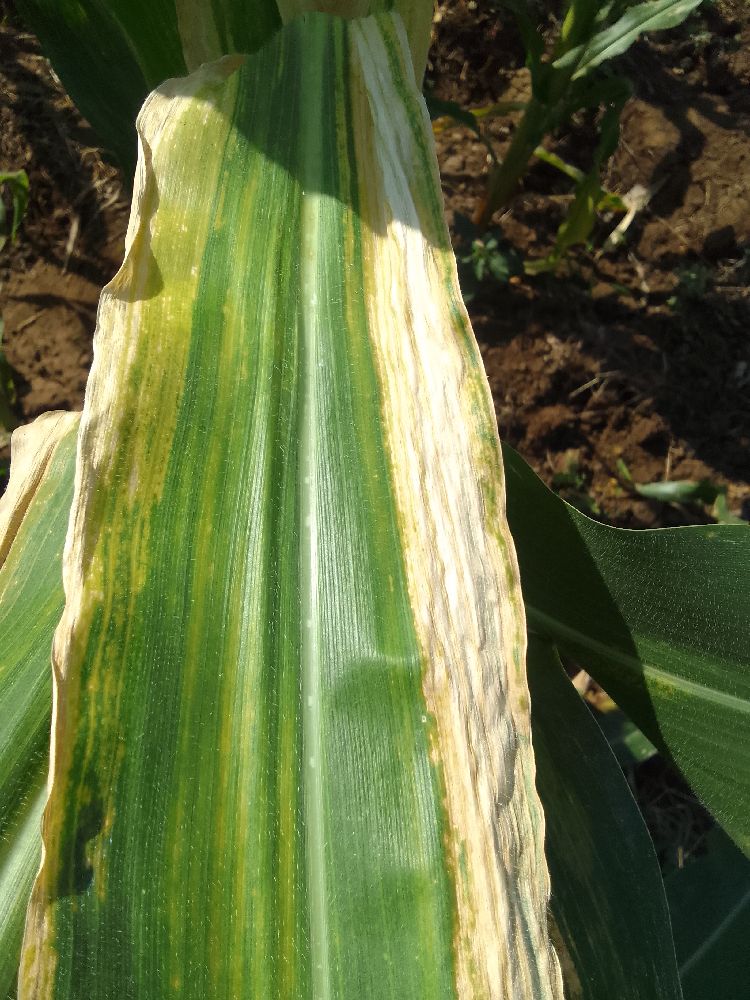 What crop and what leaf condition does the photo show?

maize, maize lethal necrosis
